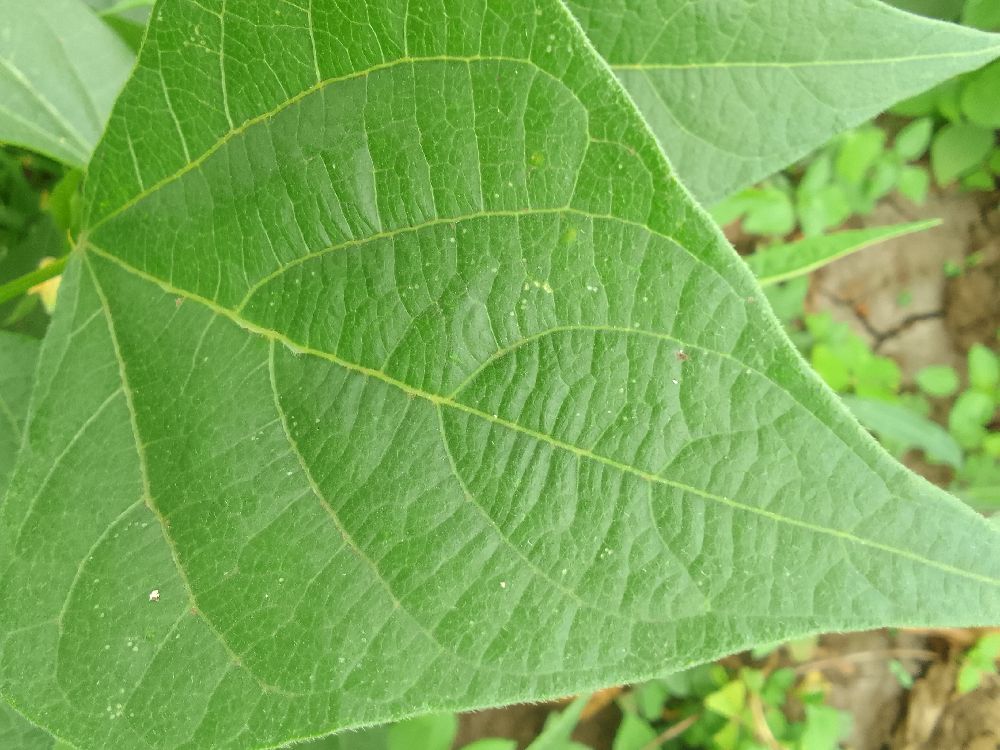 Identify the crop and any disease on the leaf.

common bean, healthy
